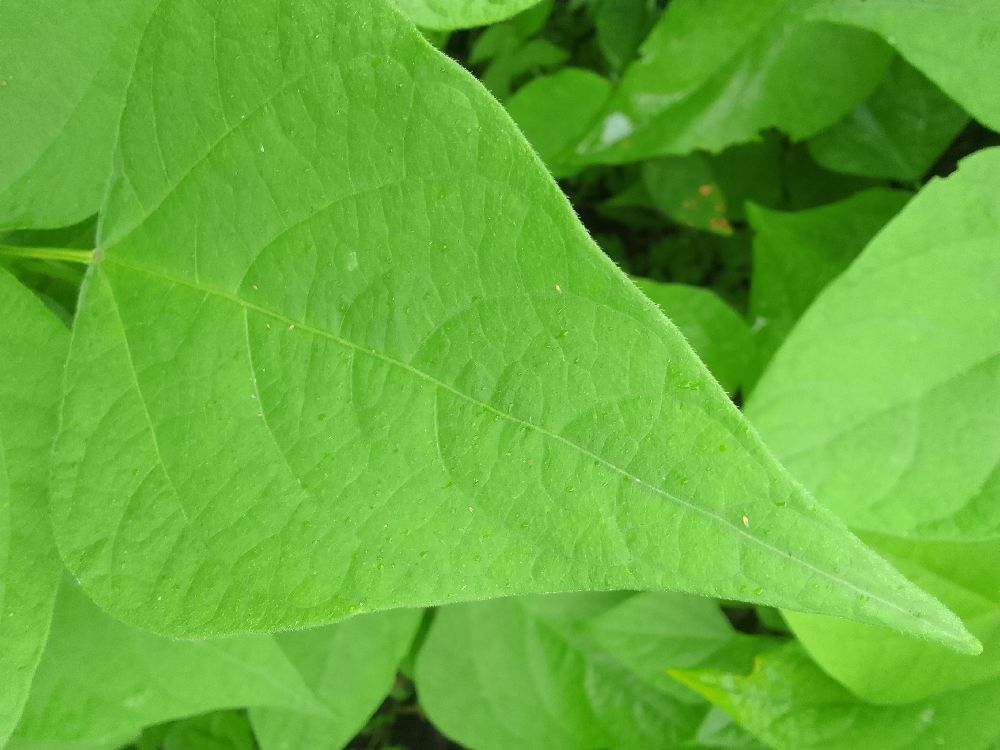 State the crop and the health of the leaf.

common bean, healthy
